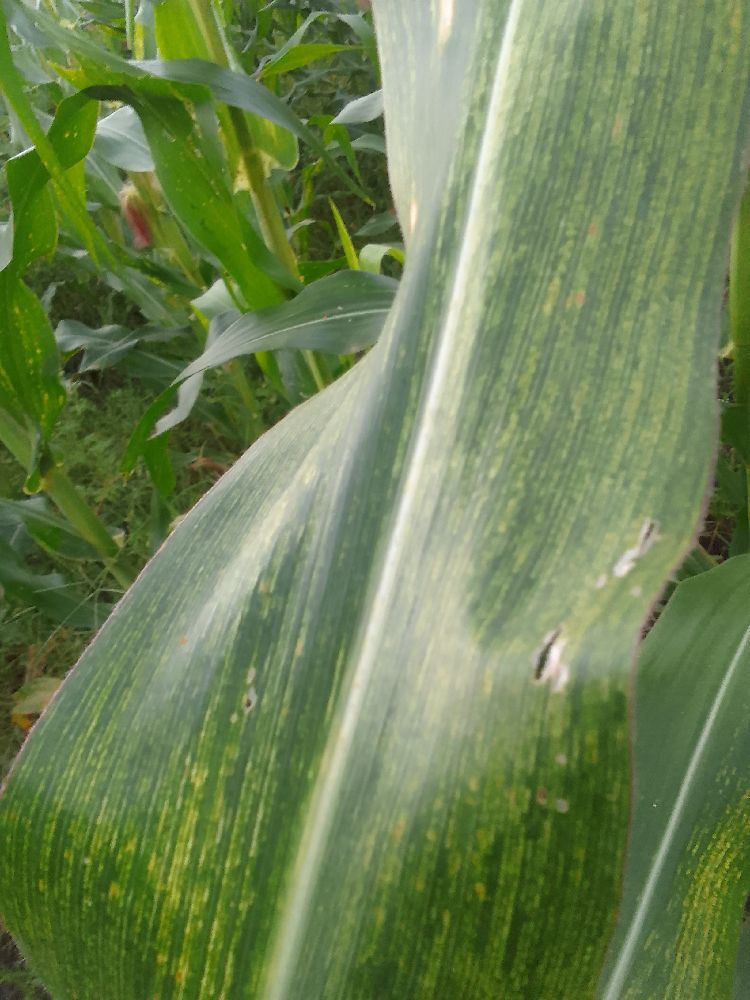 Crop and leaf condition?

maize, maize streak virus
